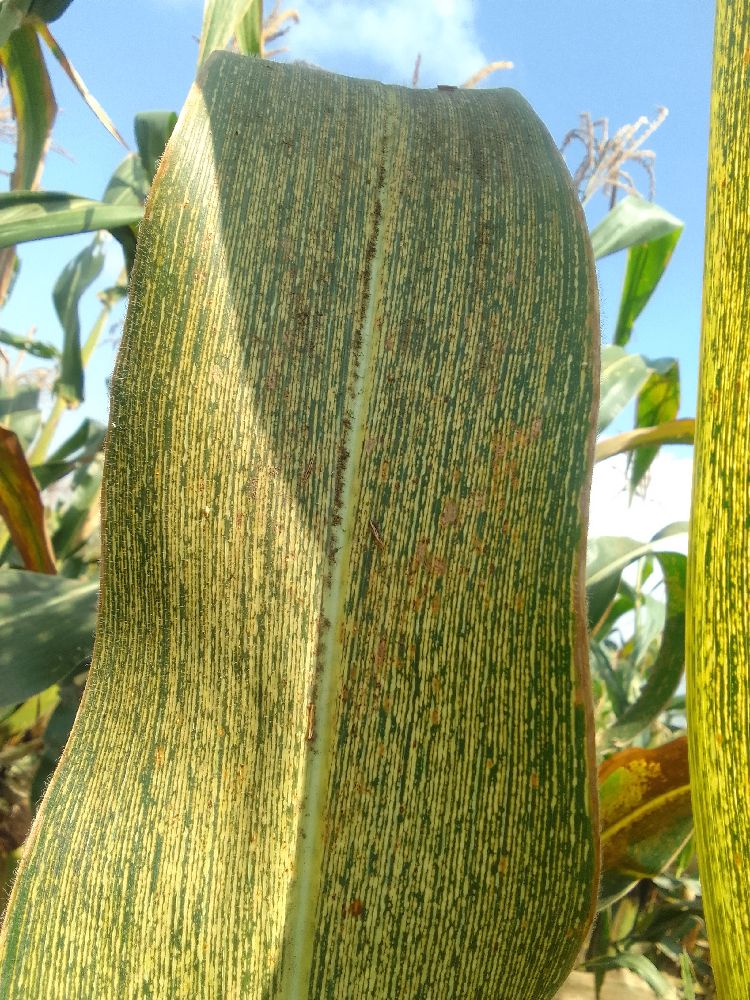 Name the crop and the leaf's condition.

maize, maize streak virus
